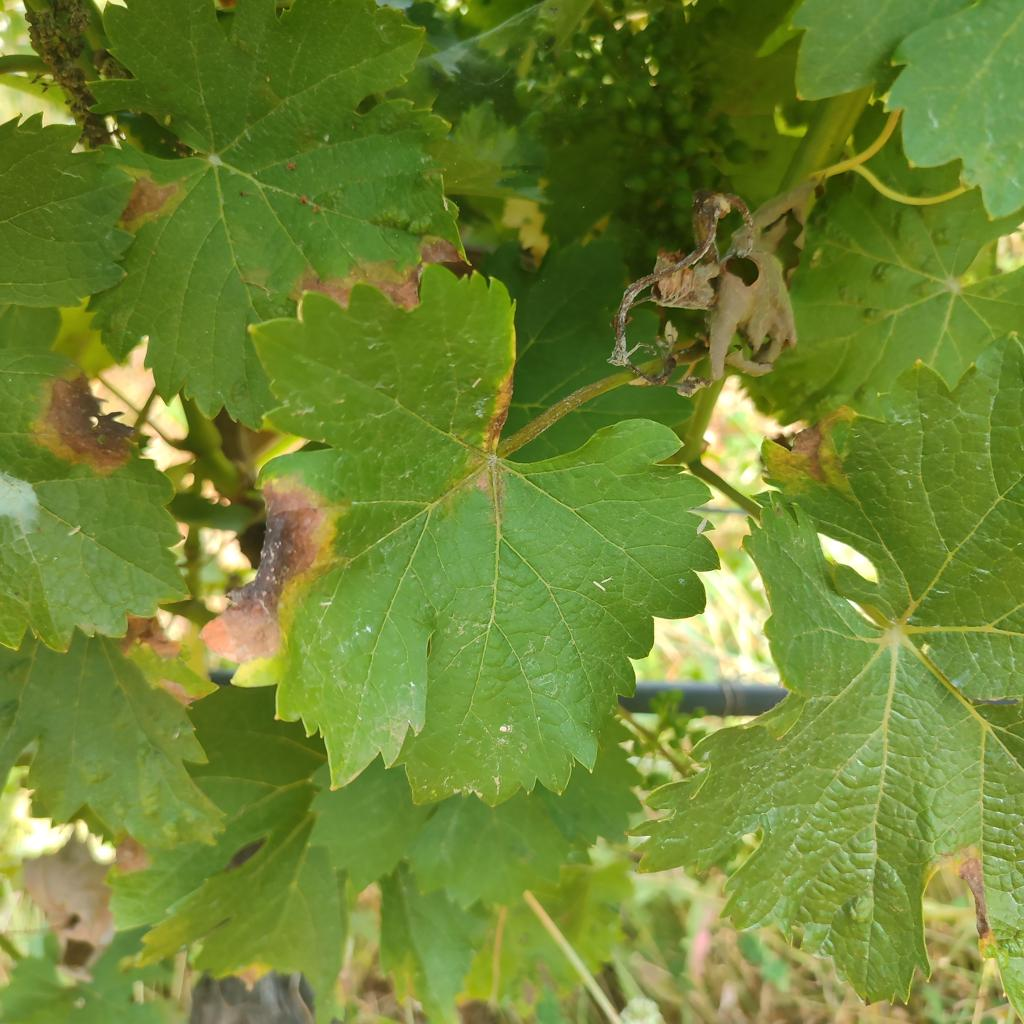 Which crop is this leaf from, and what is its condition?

grapevine, downy mildew
